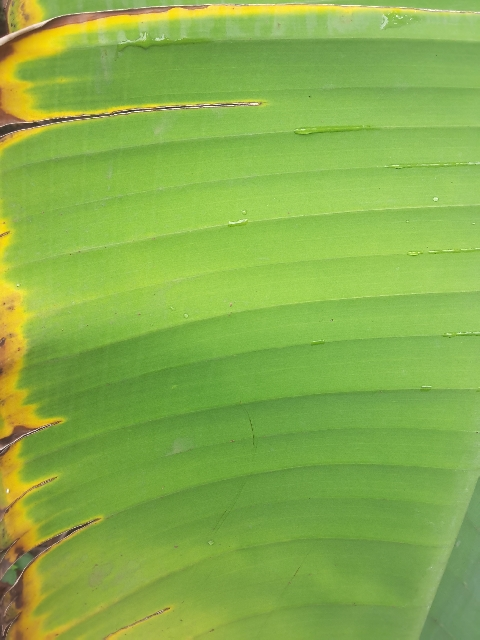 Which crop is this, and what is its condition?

banana, fusarium wilt race 1
